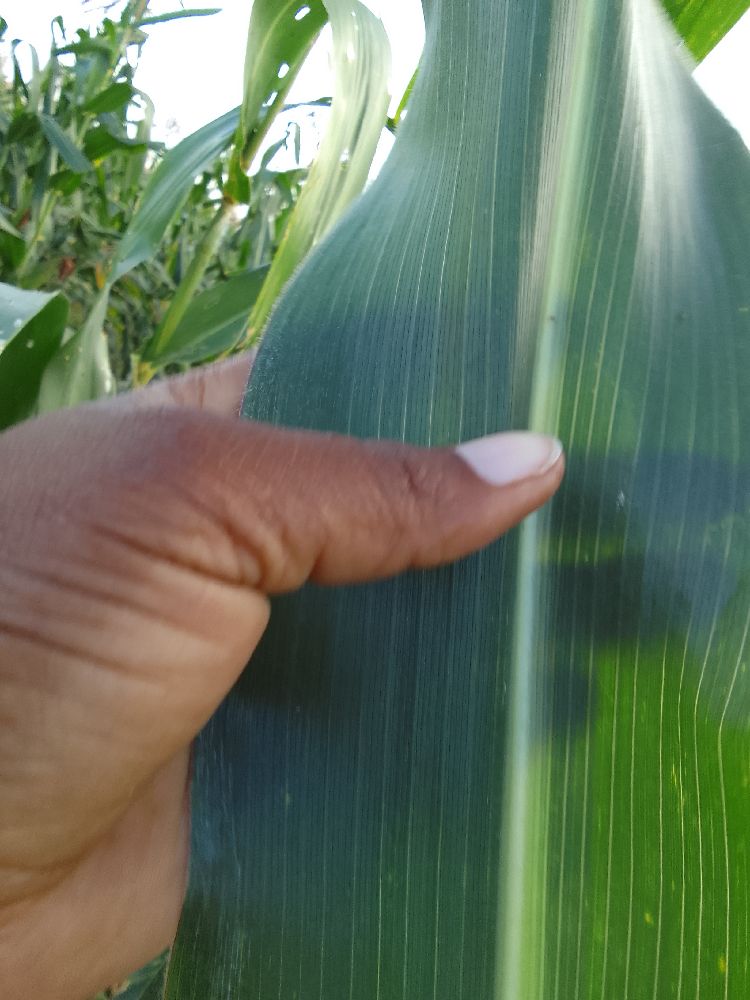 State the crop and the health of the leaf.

maize, healthy
